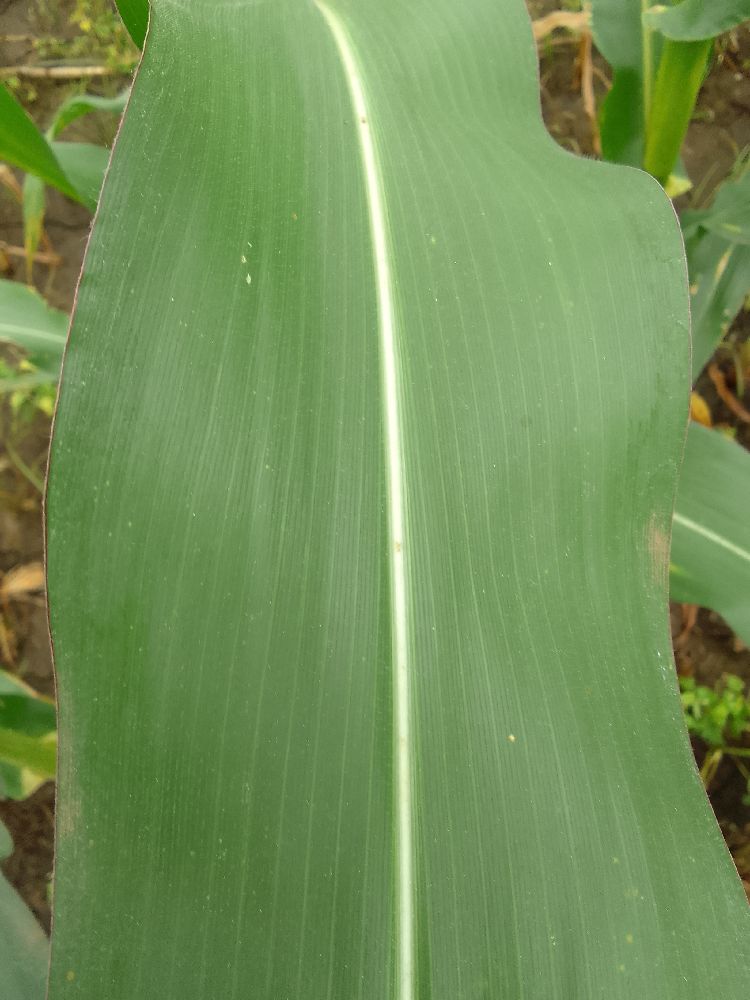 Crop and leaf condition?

maize, healthy
